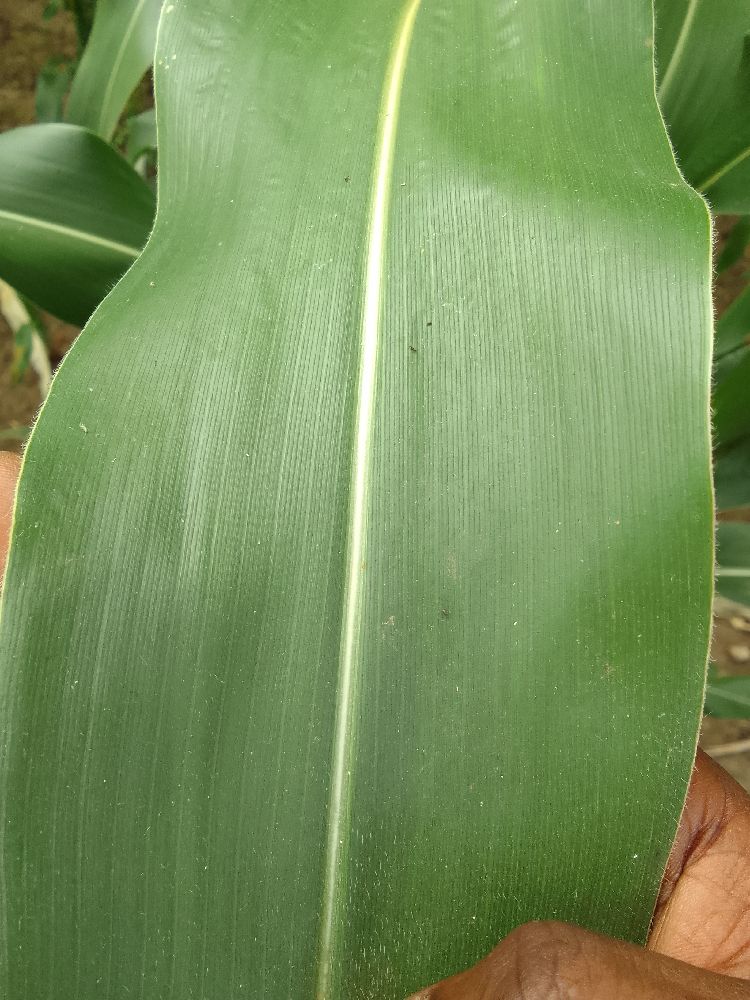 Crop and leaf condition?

maize, healthy
